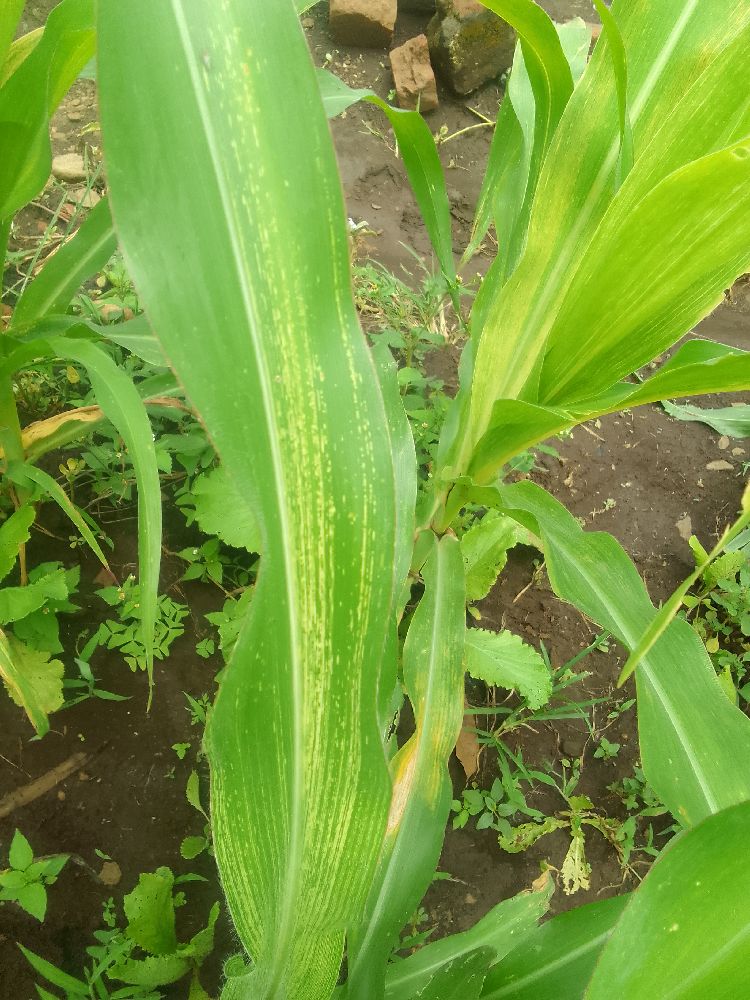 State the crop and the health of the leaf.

maize, maize streak virus
